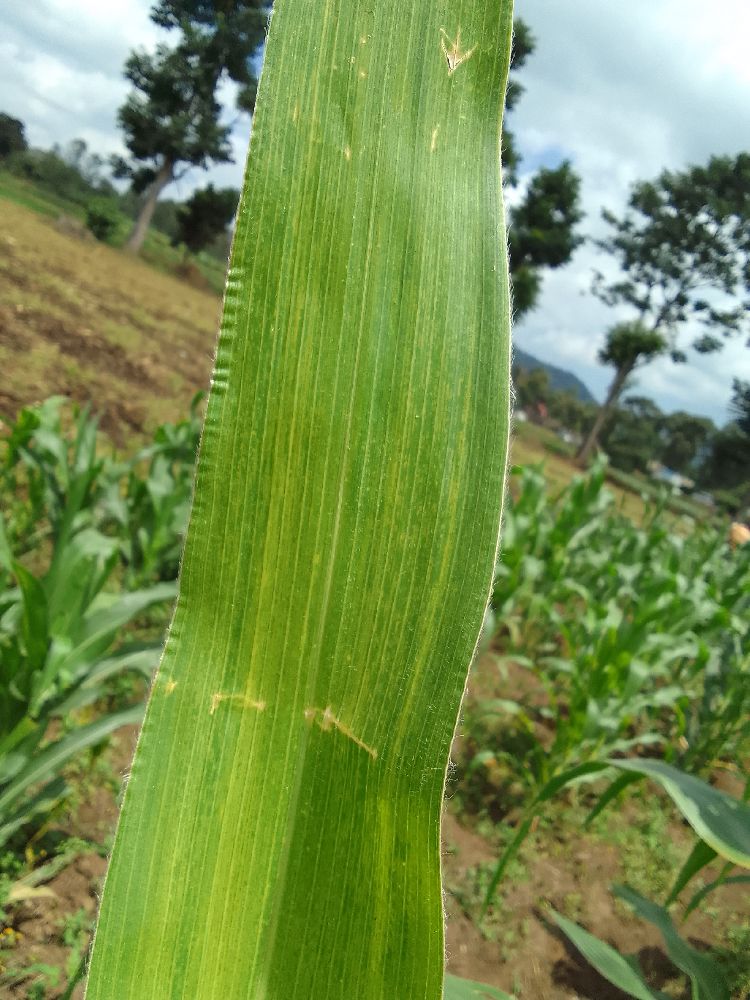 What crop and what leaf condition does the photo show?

maize, maize lethal necrosis
